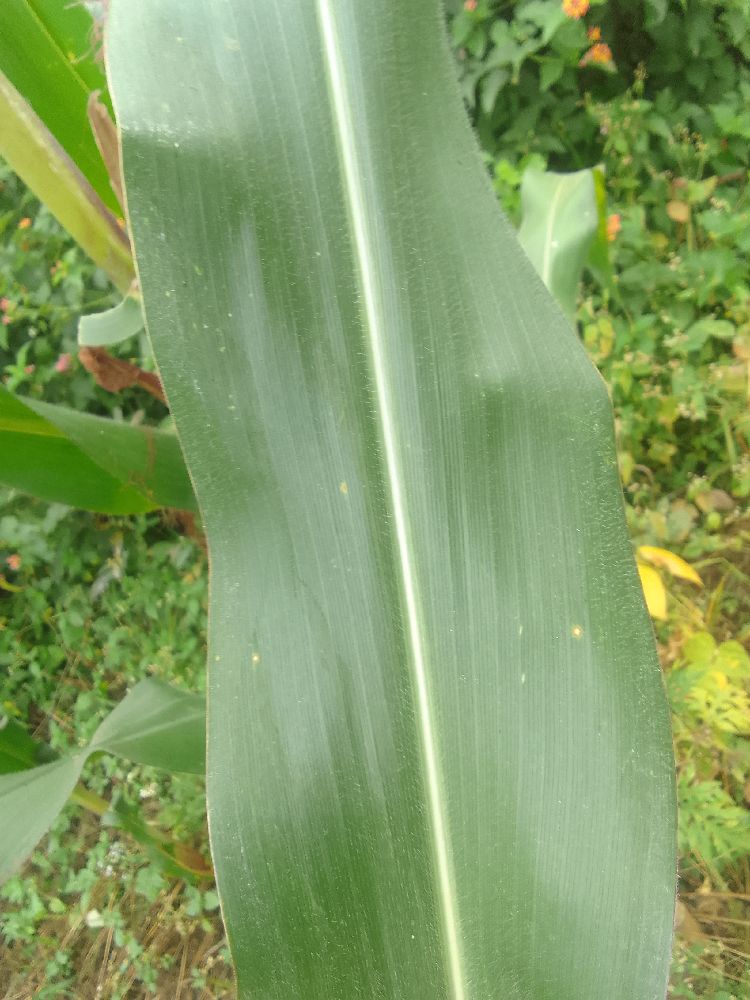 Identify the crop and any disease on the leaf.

maize, healthy
